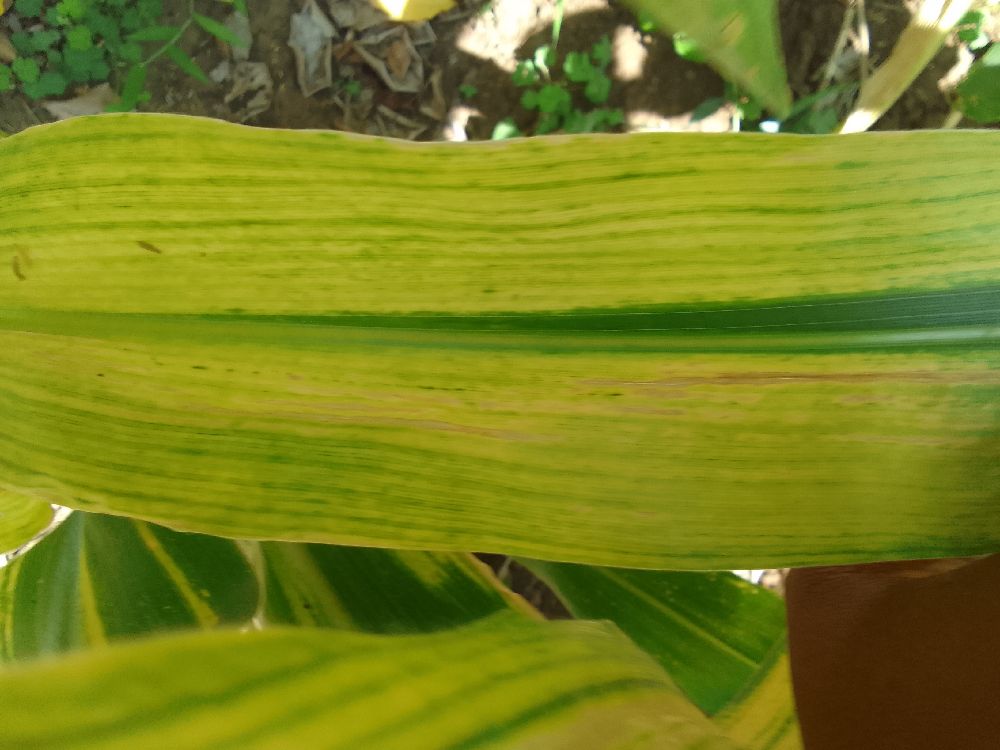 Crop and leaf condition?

maize, maize lethal necrosis
